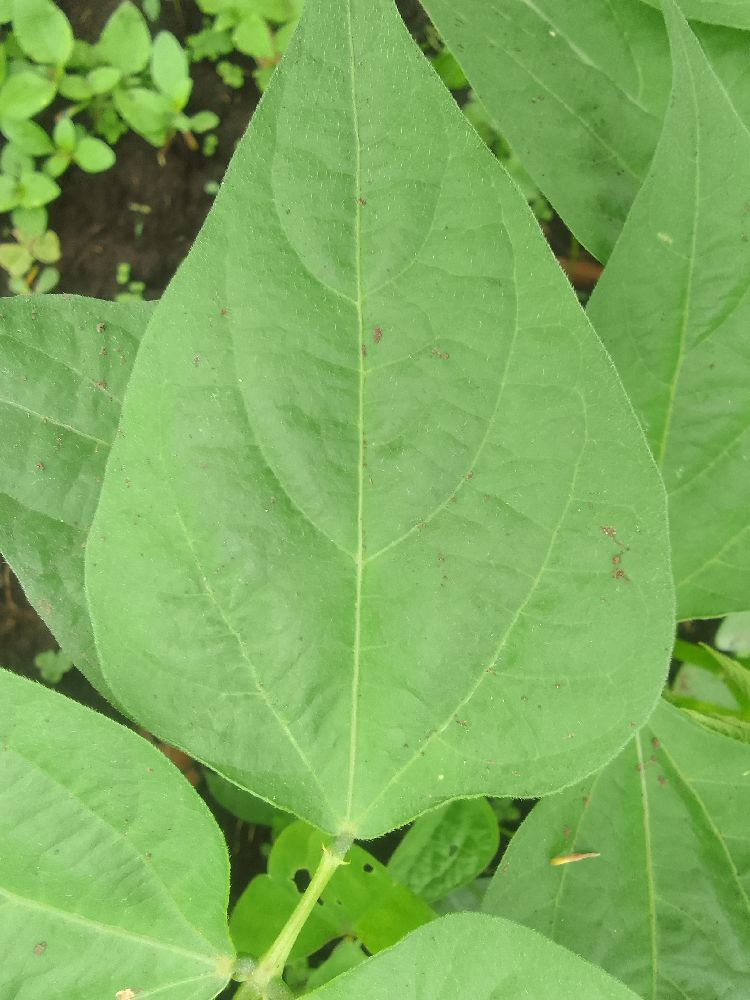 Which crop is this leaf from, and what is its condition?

common bean, healthy
